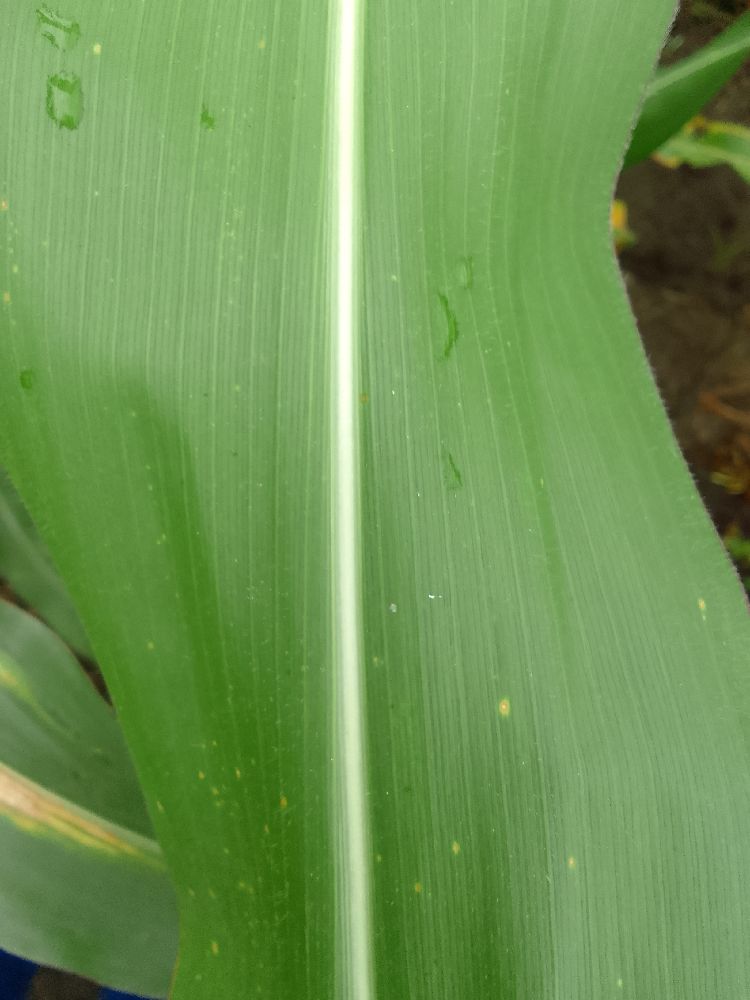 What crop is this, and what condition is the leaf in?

maize, healthy
